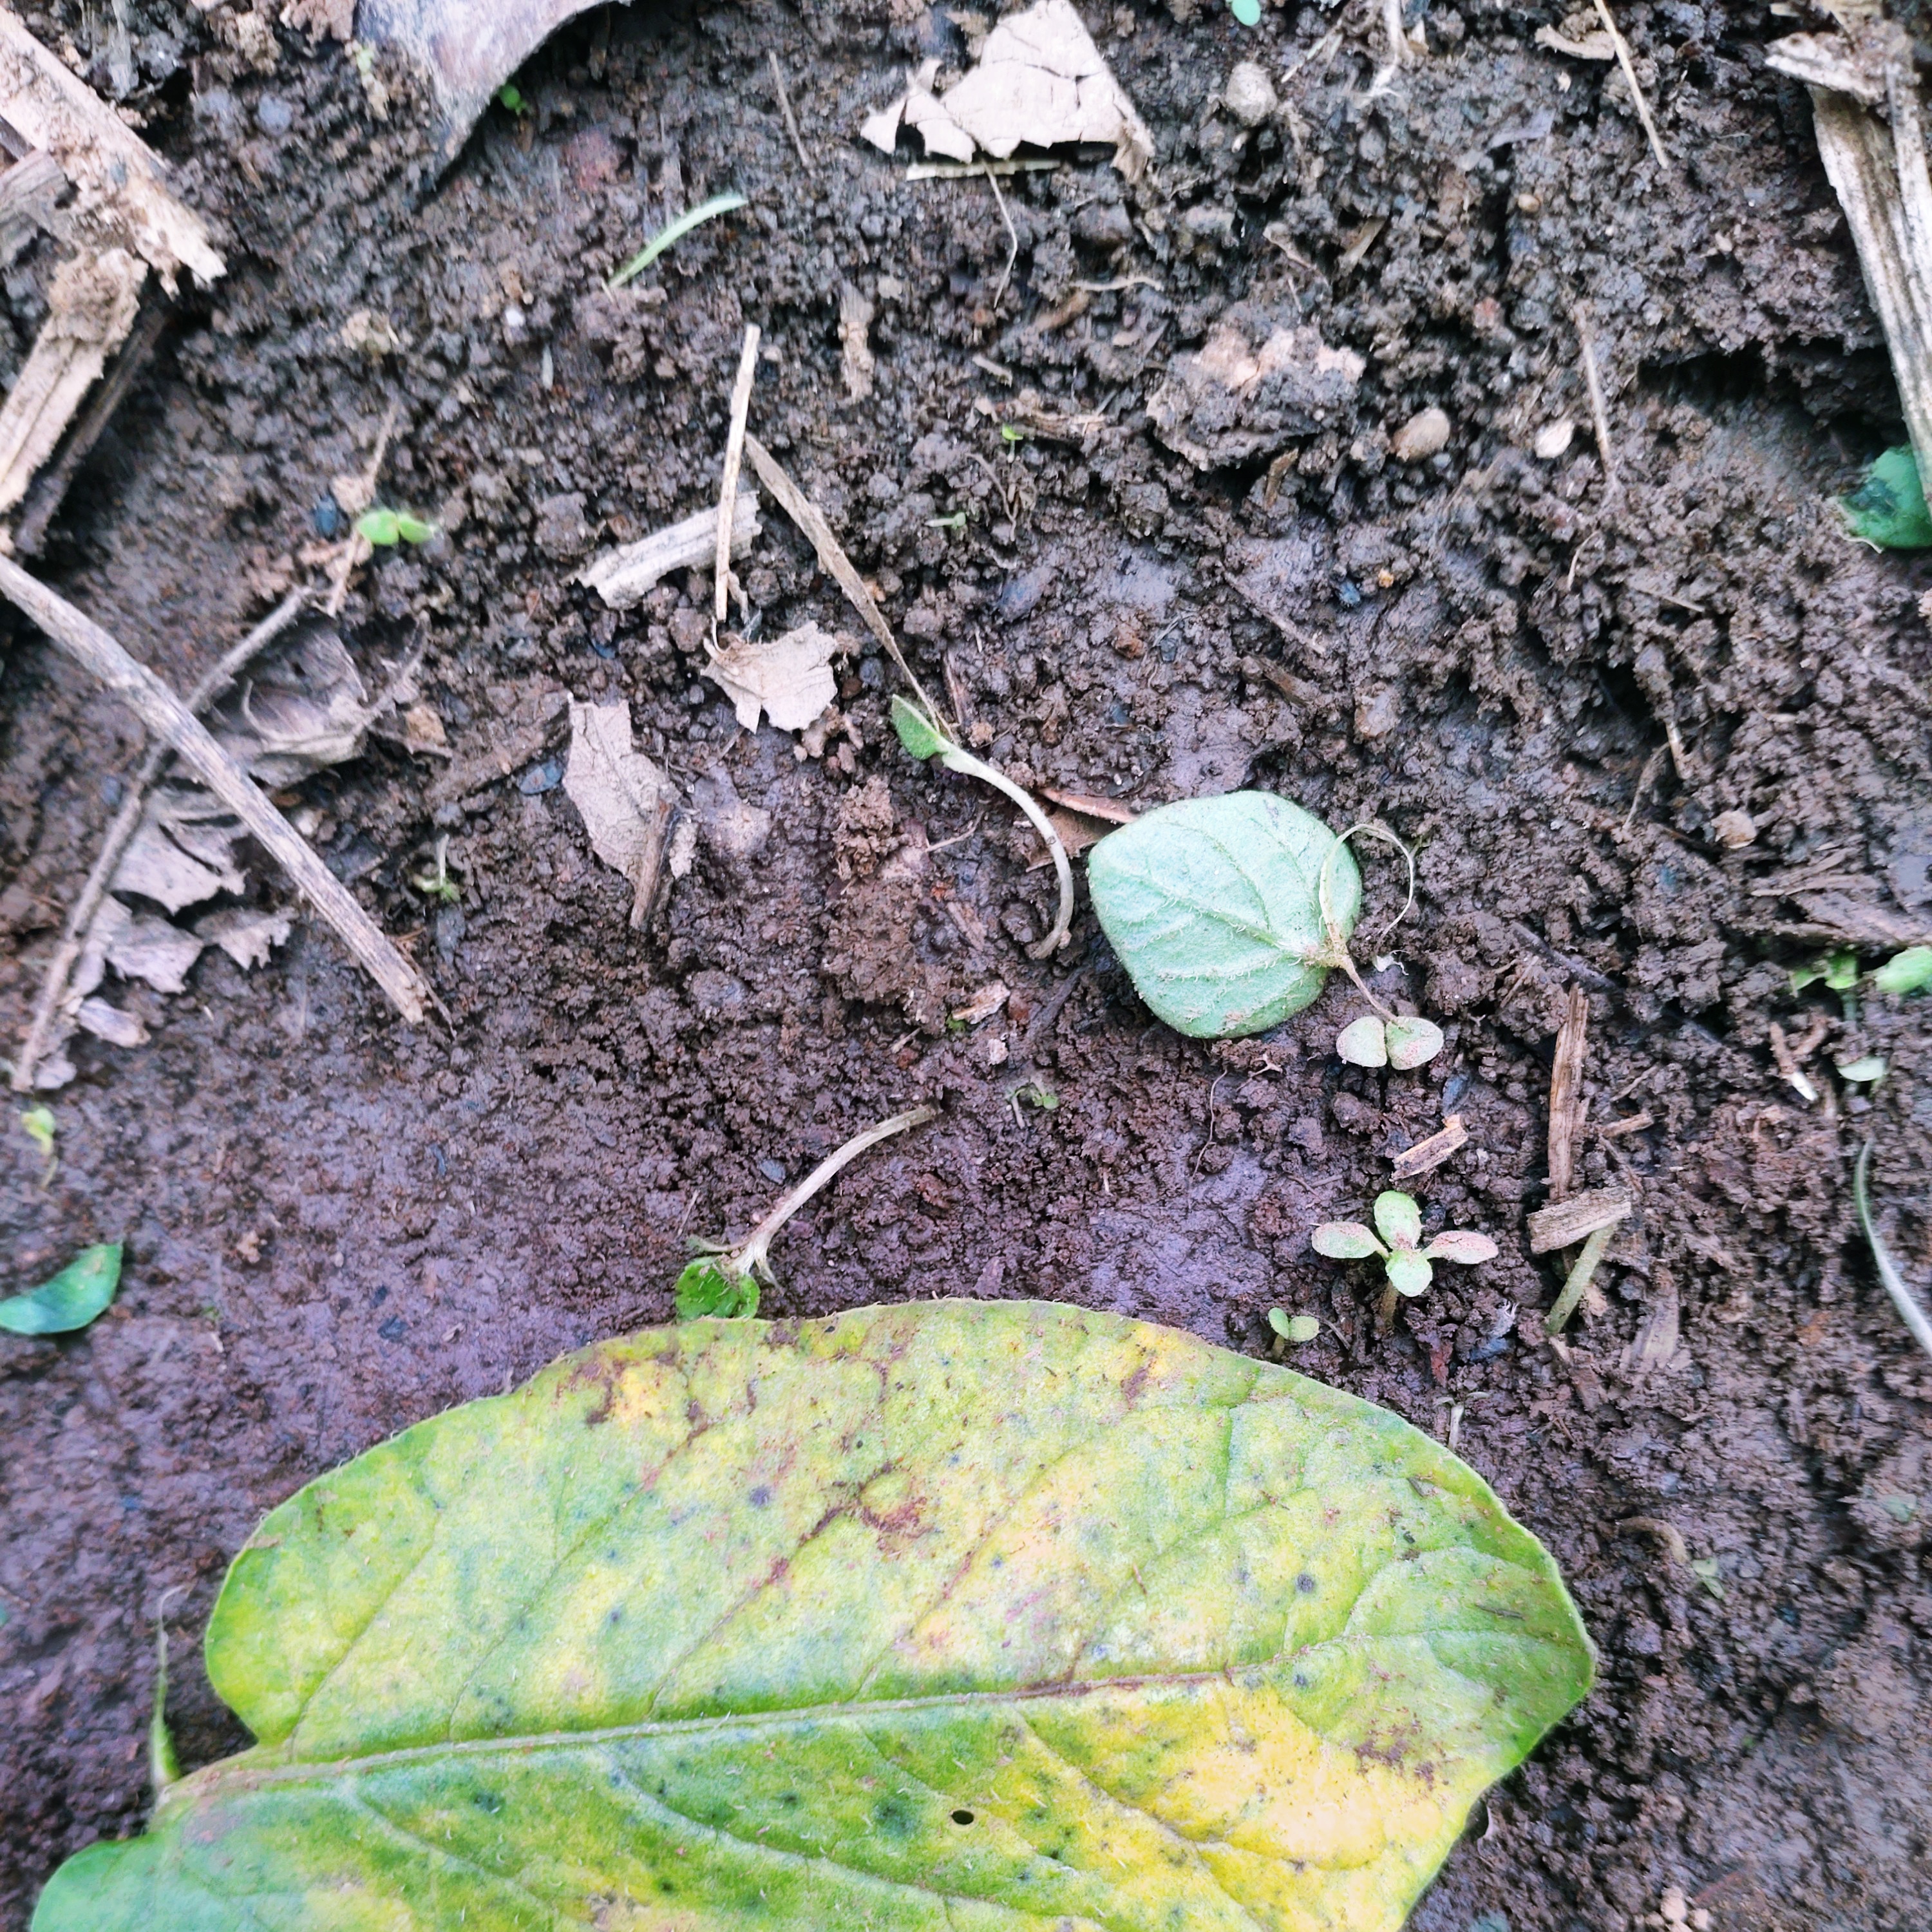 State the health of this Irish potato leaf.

late blight
